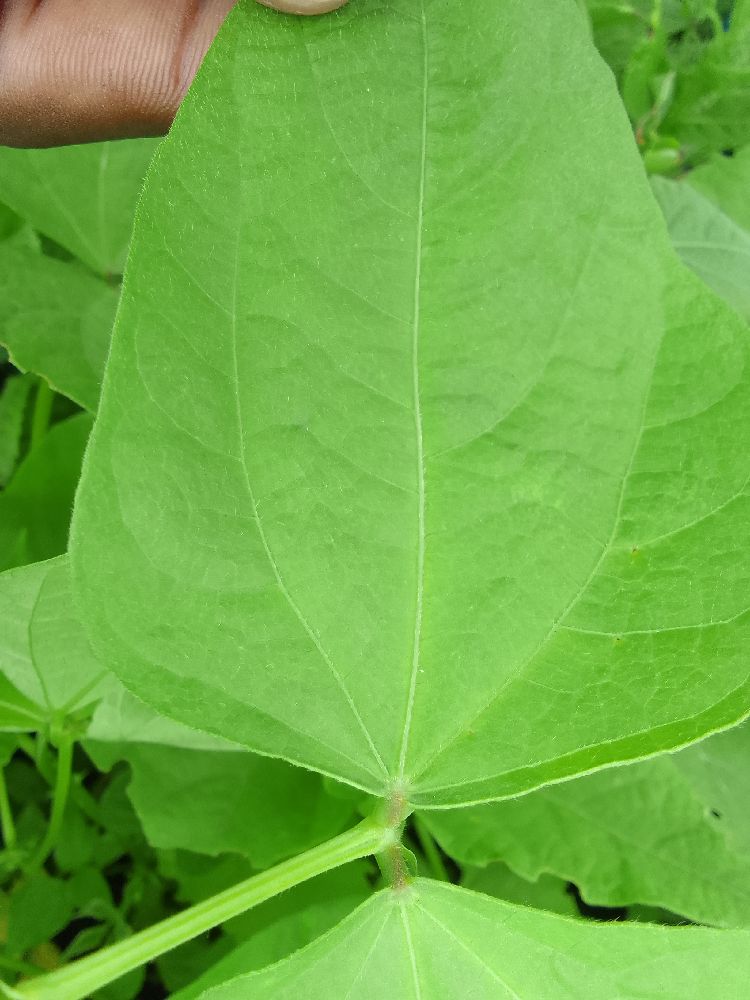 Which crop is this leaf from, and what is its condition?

common bean, healthy
